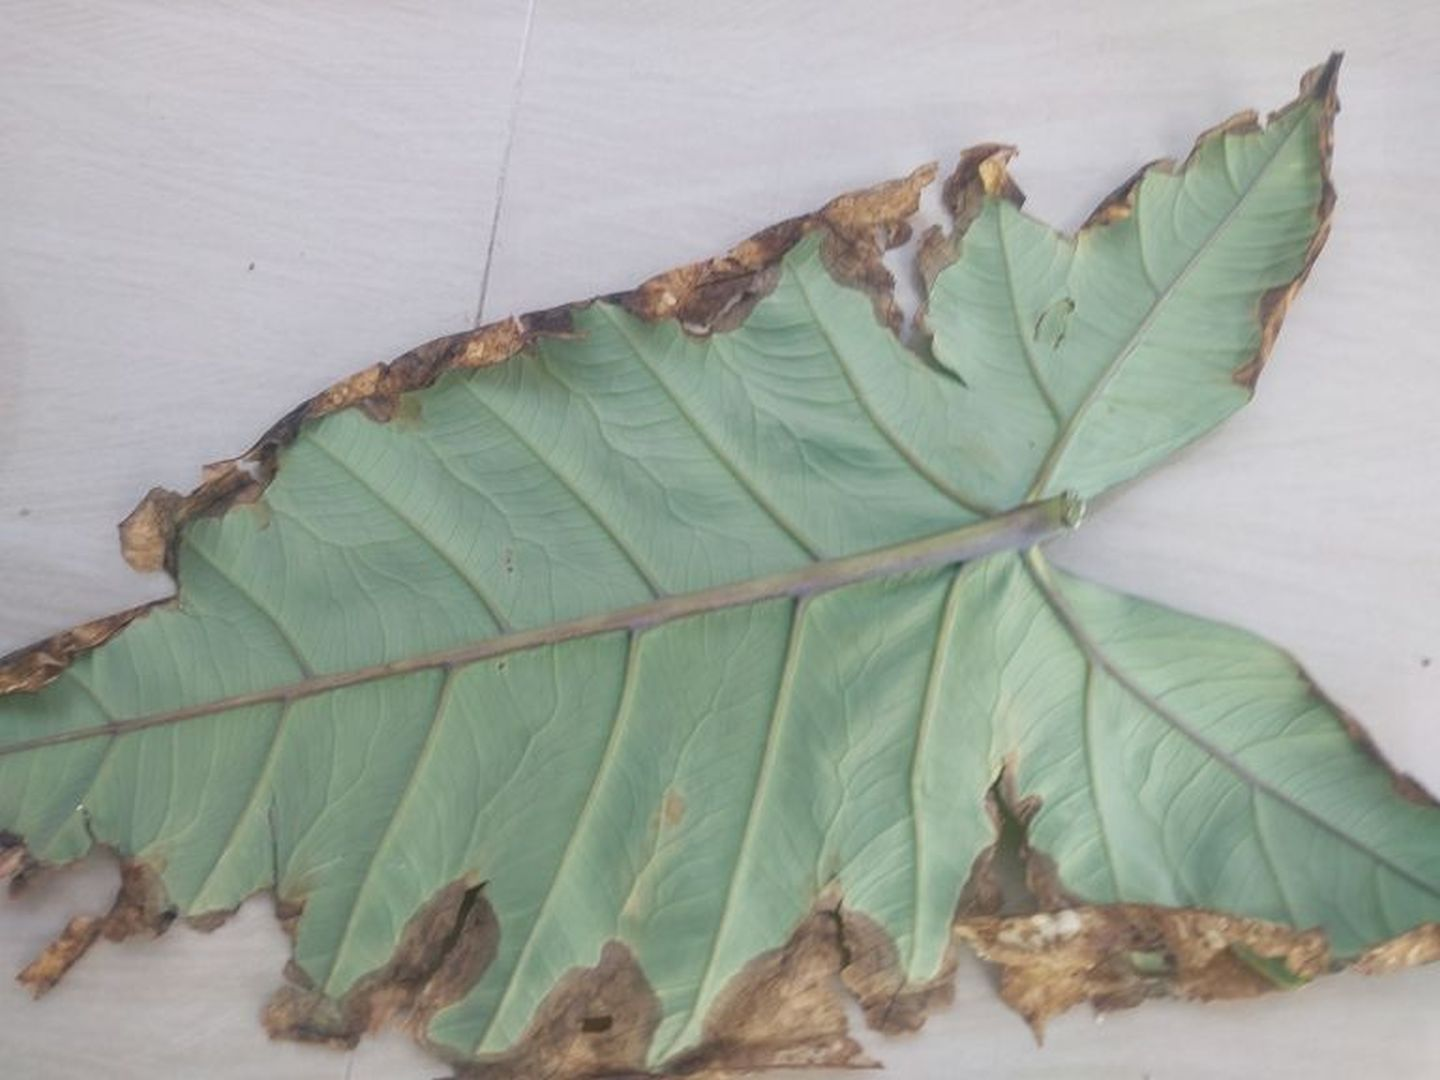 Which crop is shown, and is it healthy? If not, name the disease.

taro, leaf blight
